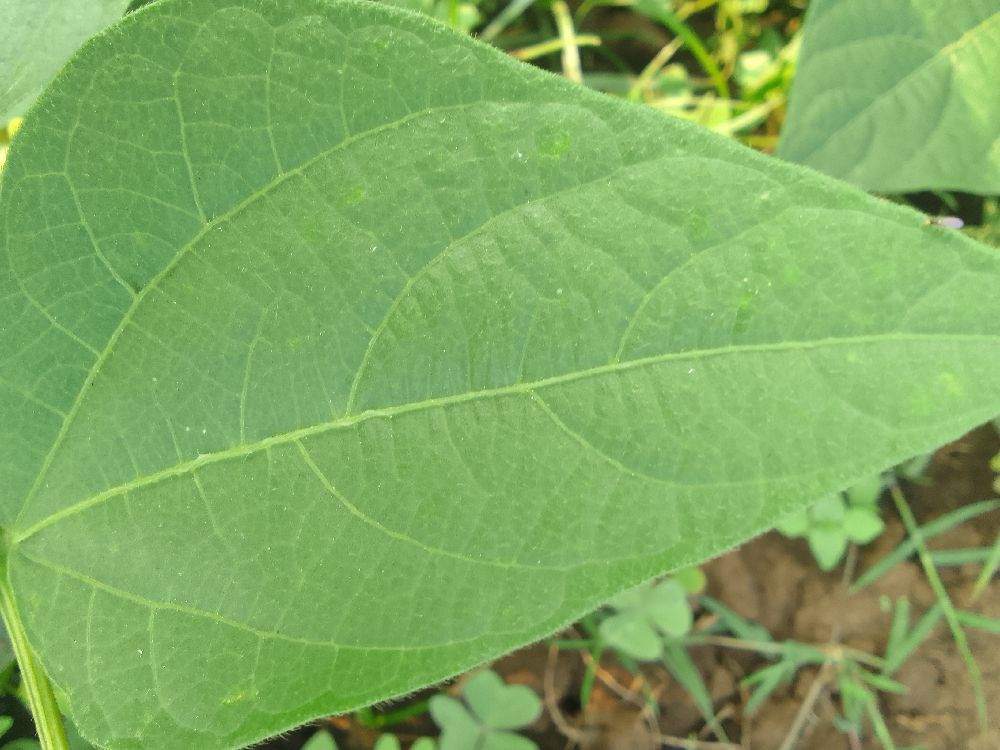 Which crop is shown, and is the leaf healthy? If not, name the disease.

common bean, healthy
